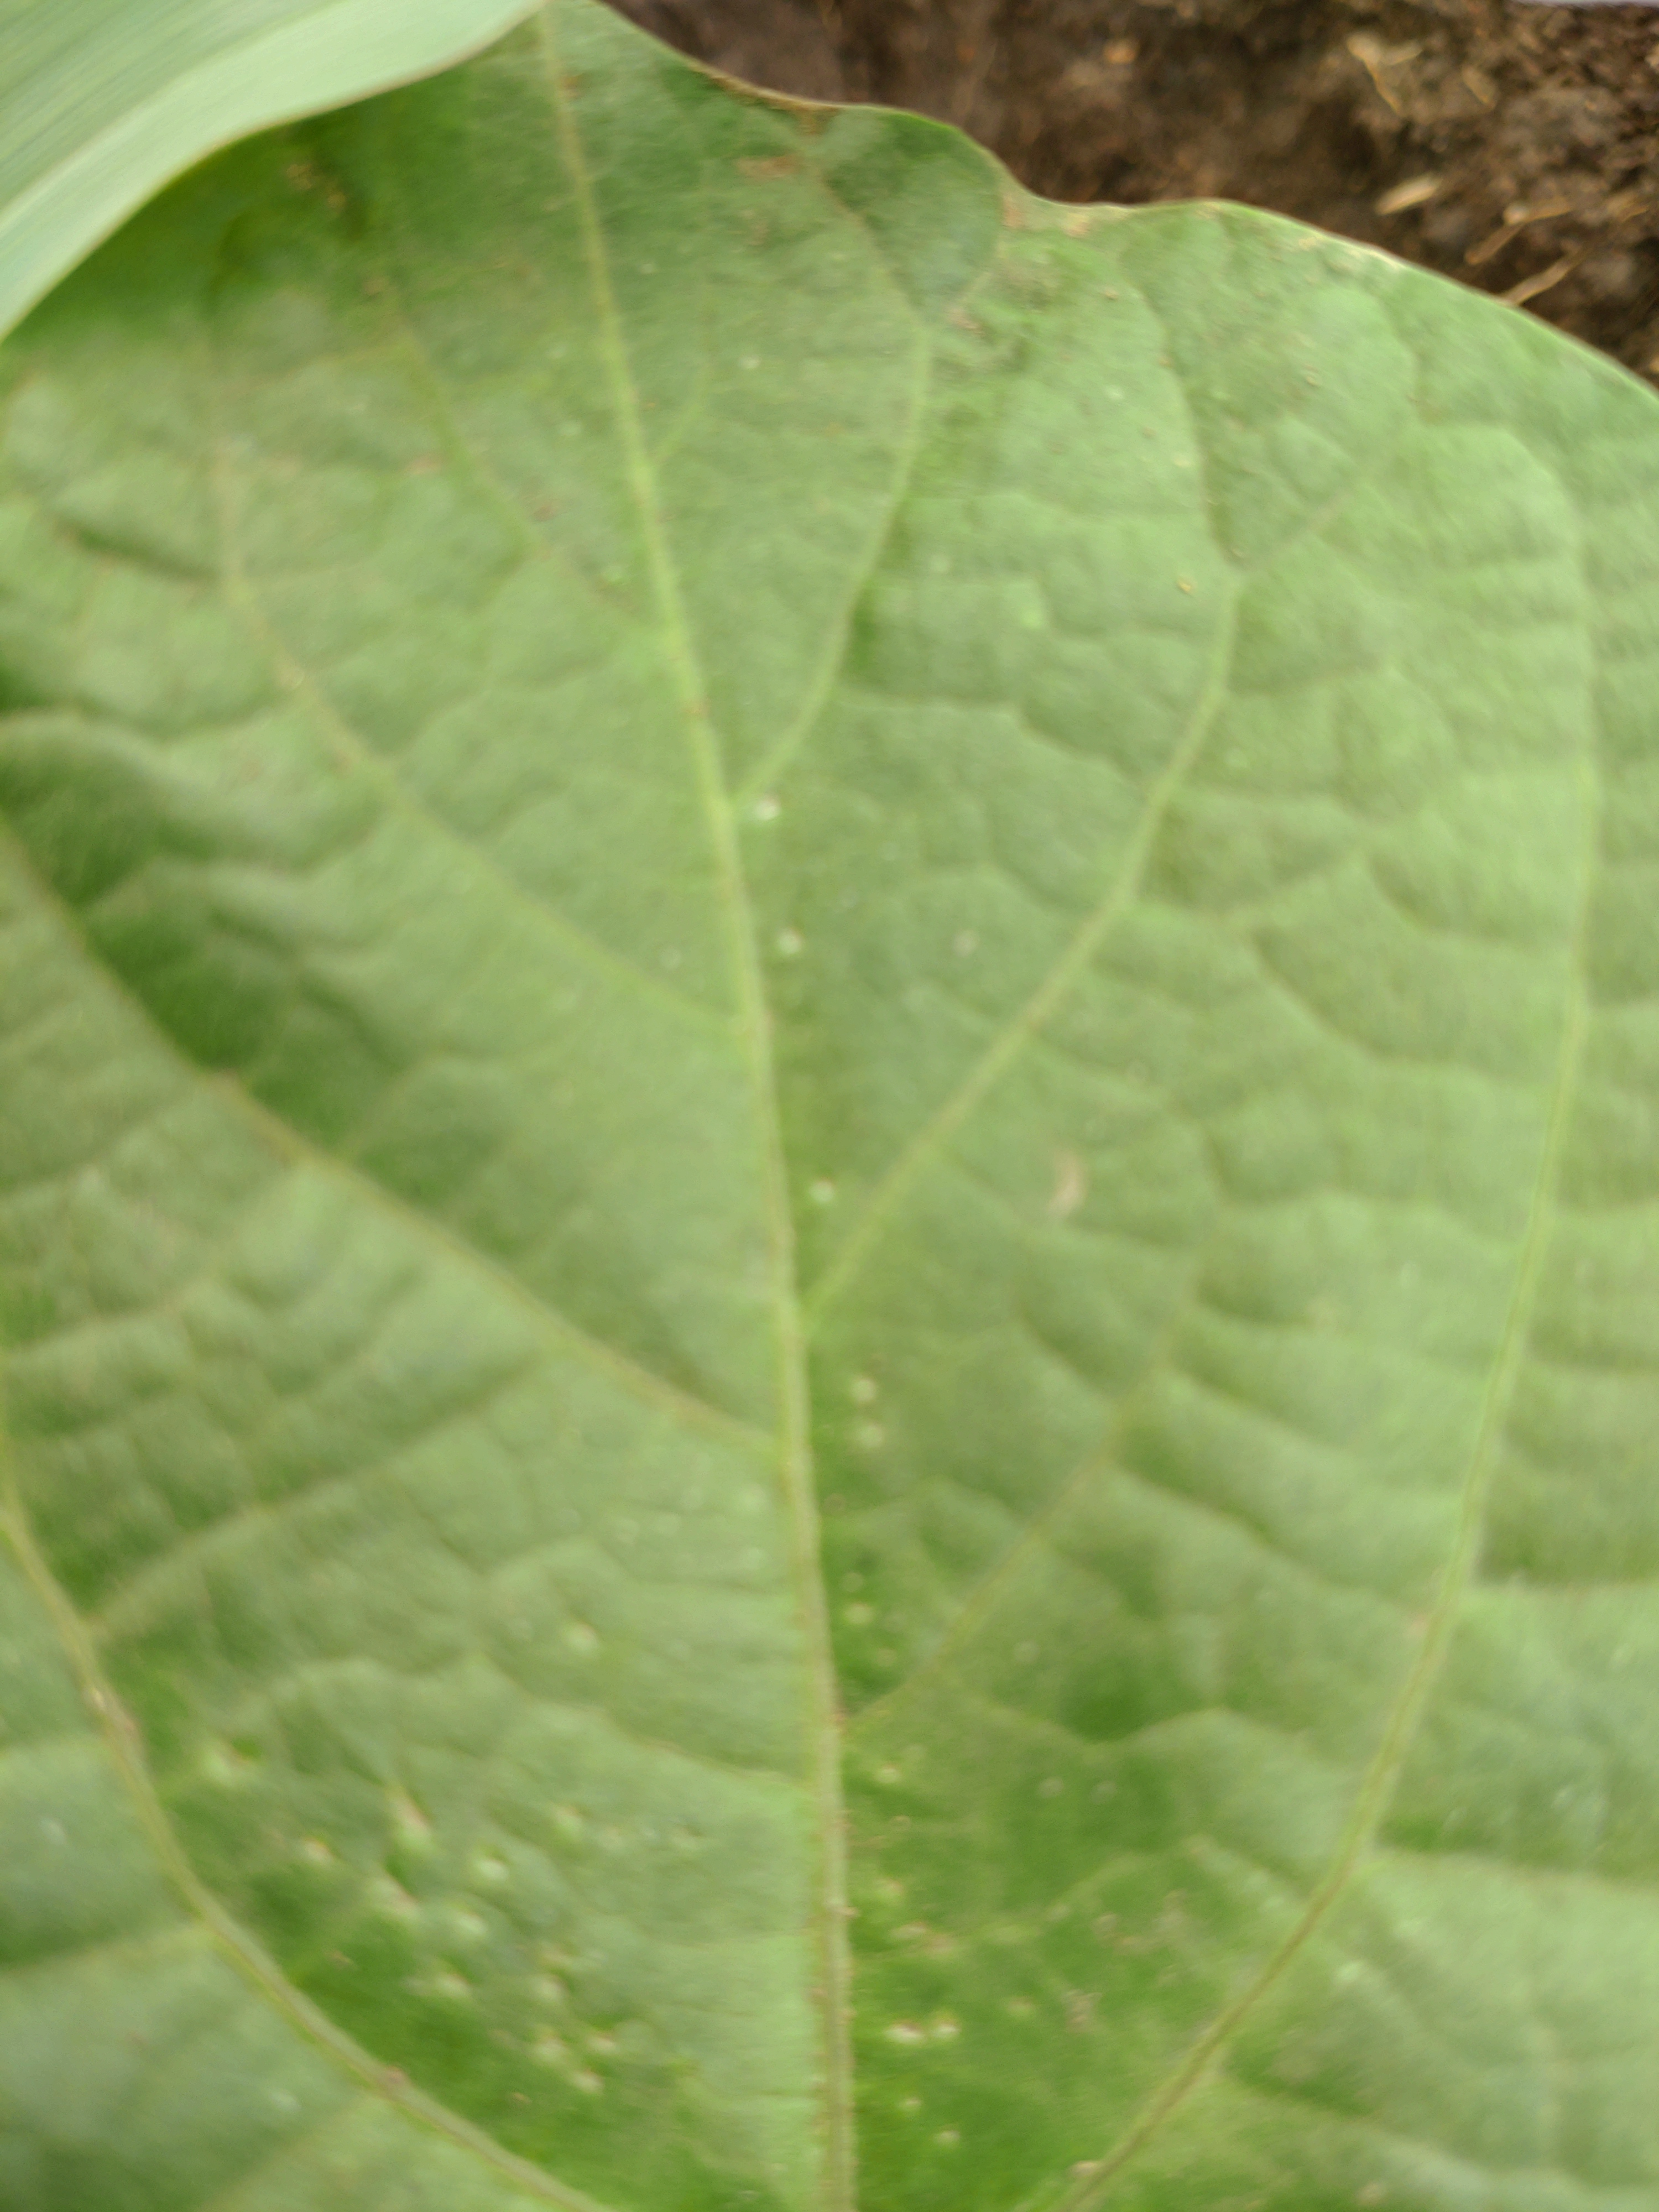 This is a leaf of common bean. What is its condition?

healthy
